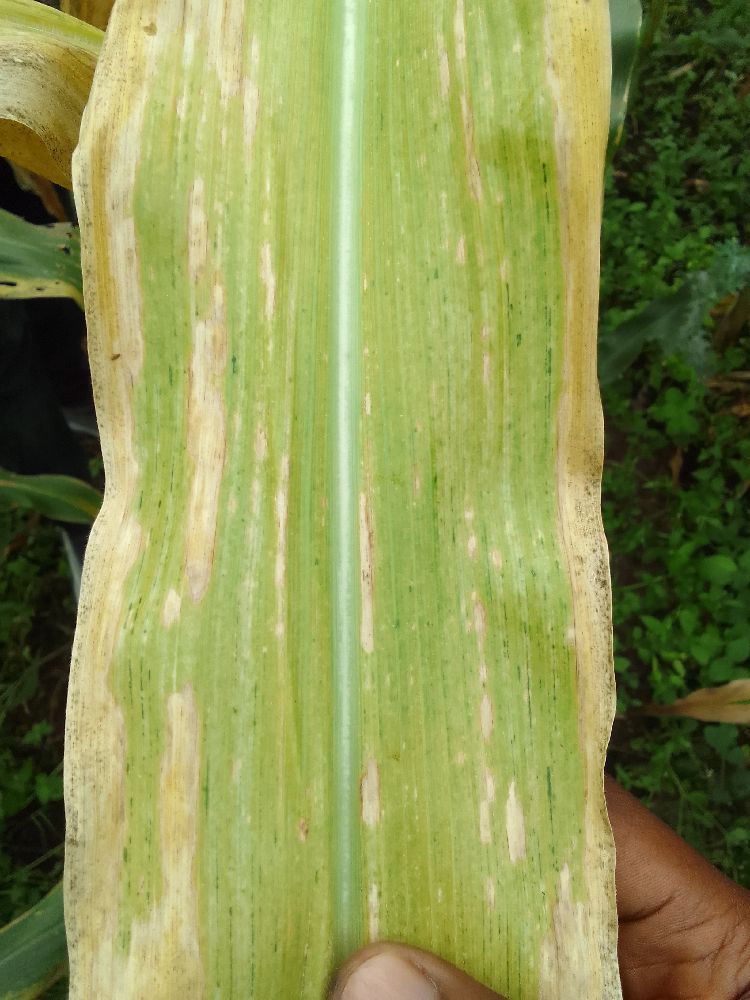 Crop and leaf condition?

maize, maize lethal necrosis
